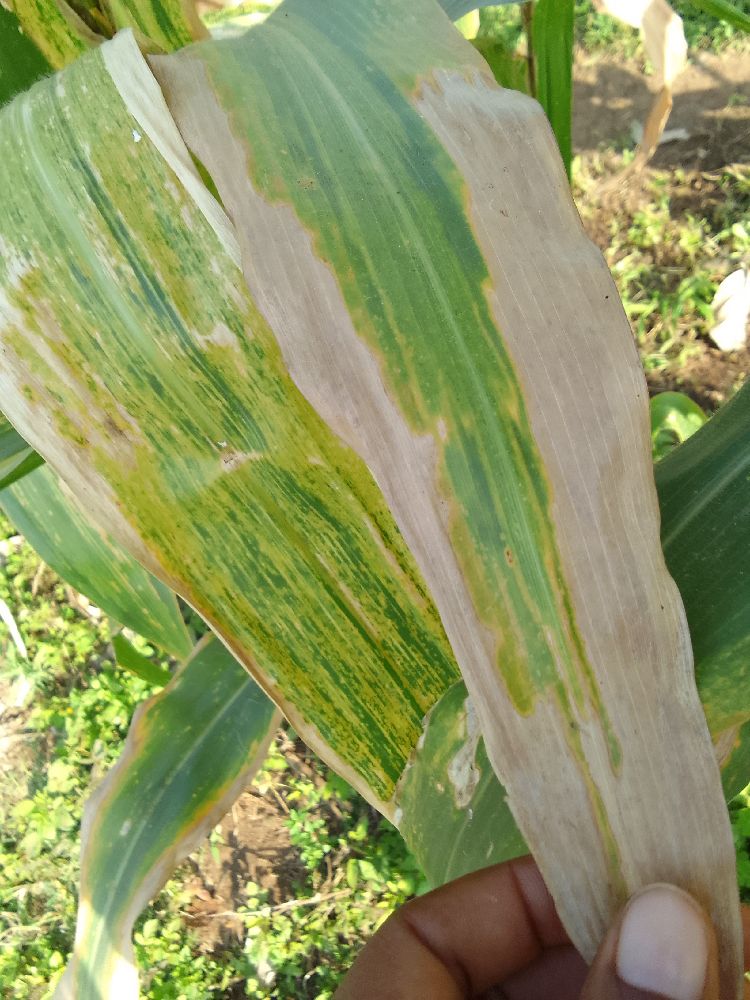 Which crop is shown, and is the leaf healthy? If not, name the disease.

maize, maize lethal necrosis
